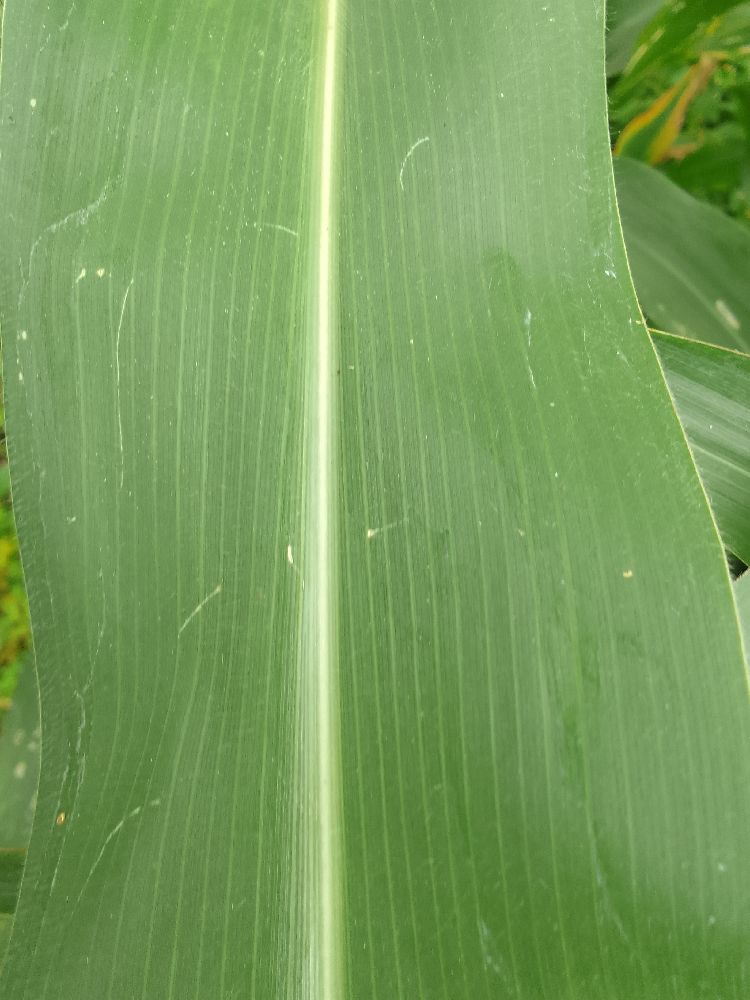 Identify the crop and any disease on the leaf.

maize, healthy
